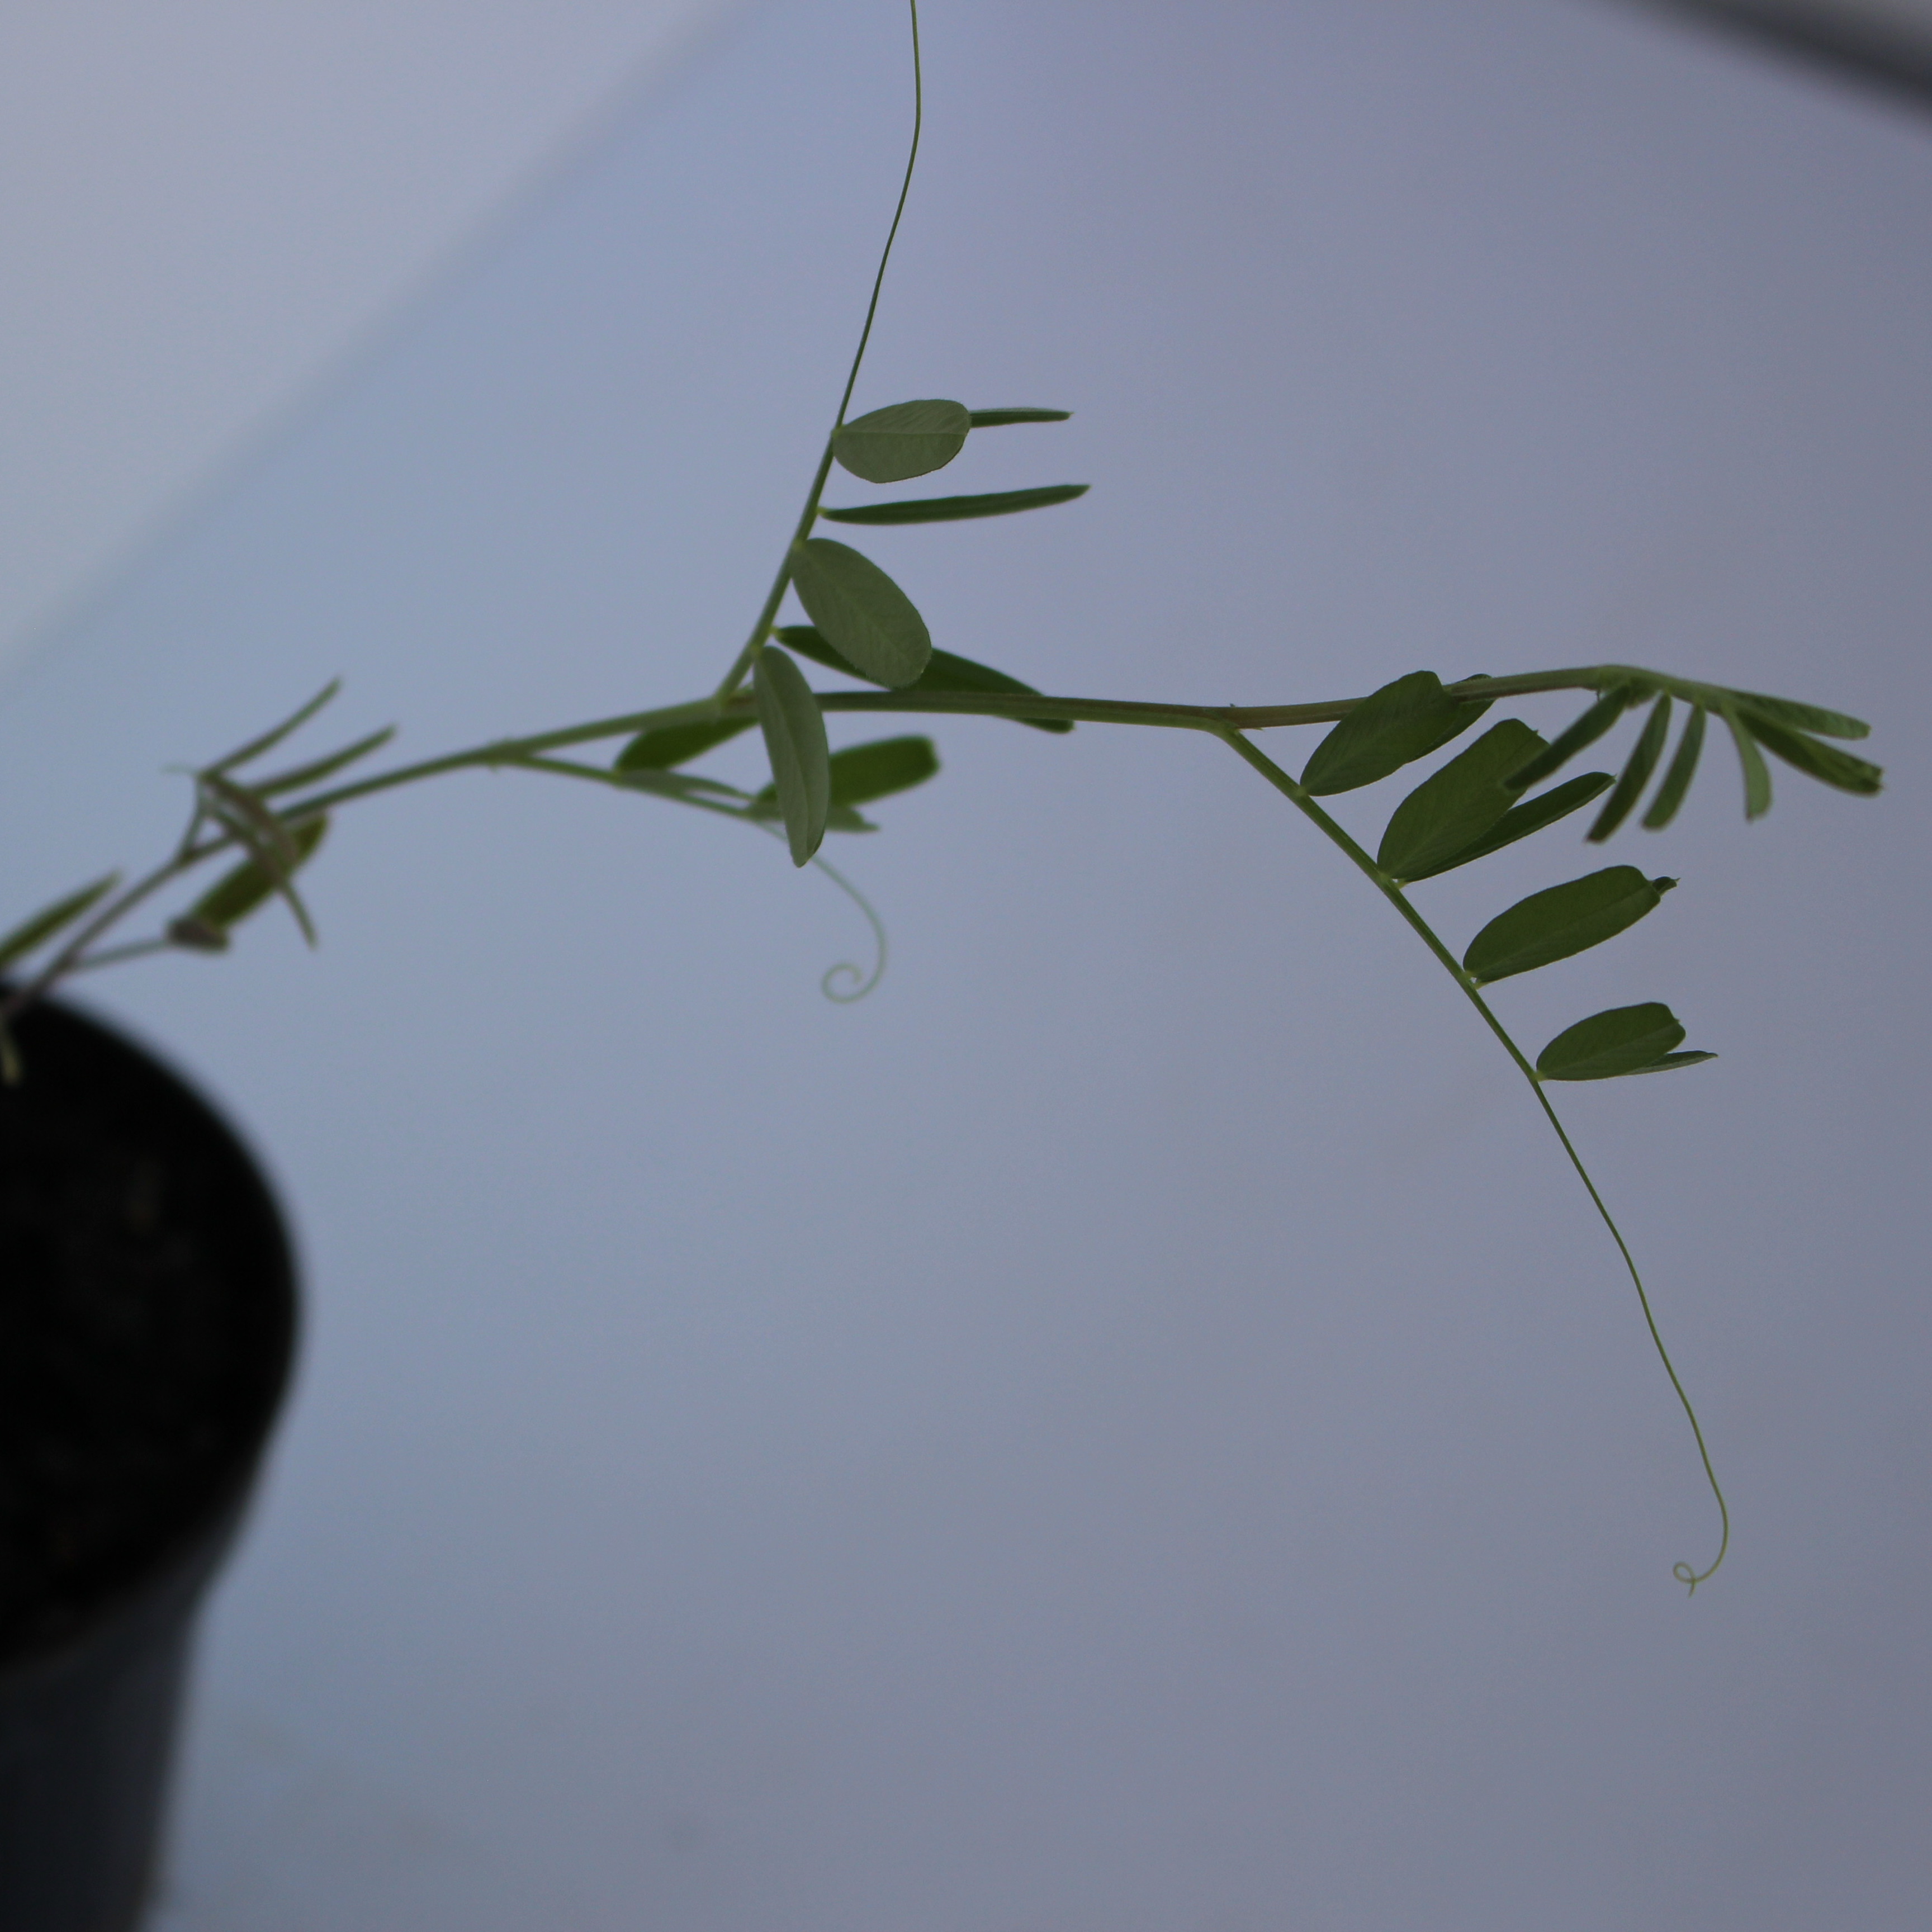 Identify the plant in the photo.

Vicia sativa
